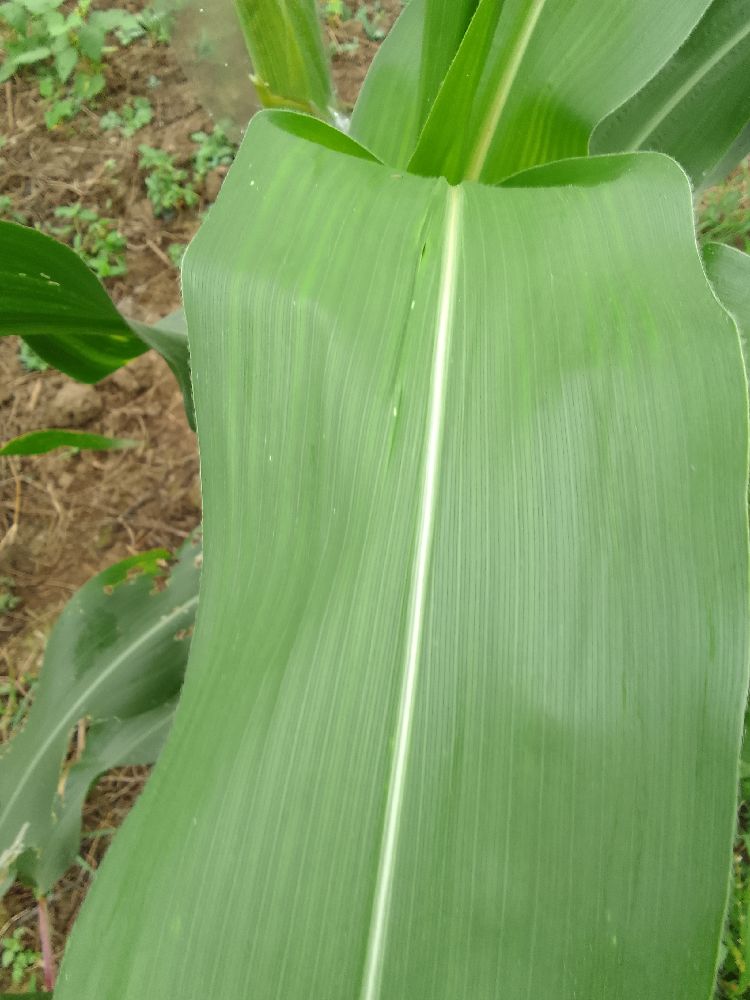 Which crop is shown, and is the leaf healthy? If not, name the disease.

maize, healthy
